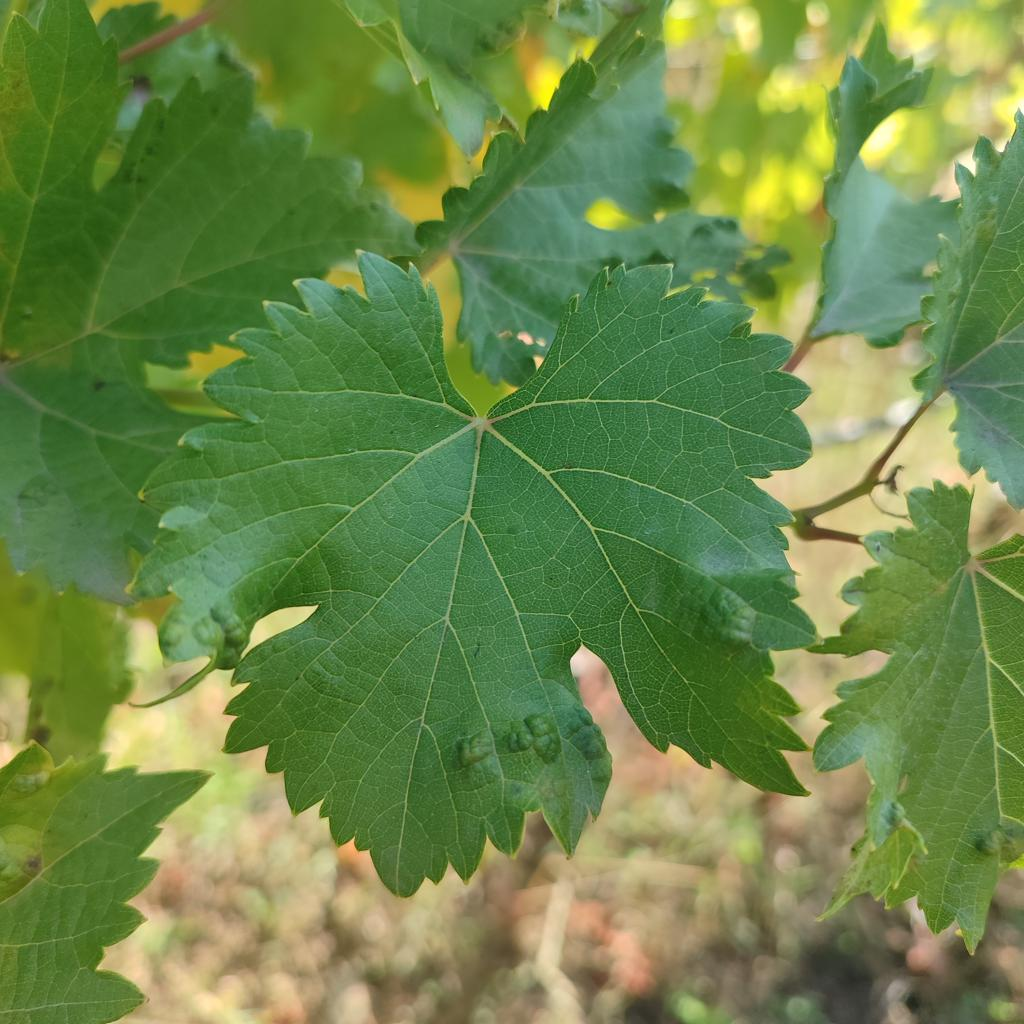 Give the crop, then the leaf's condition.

grapevine, erineum mite
